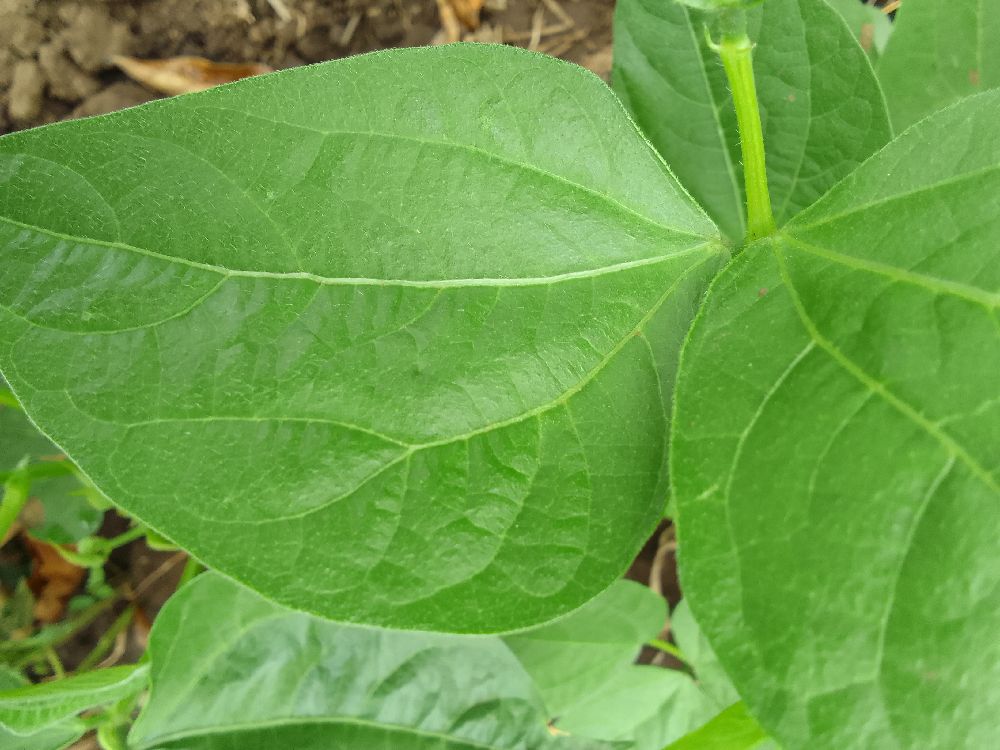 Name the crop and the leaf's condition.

common bean, healthy
